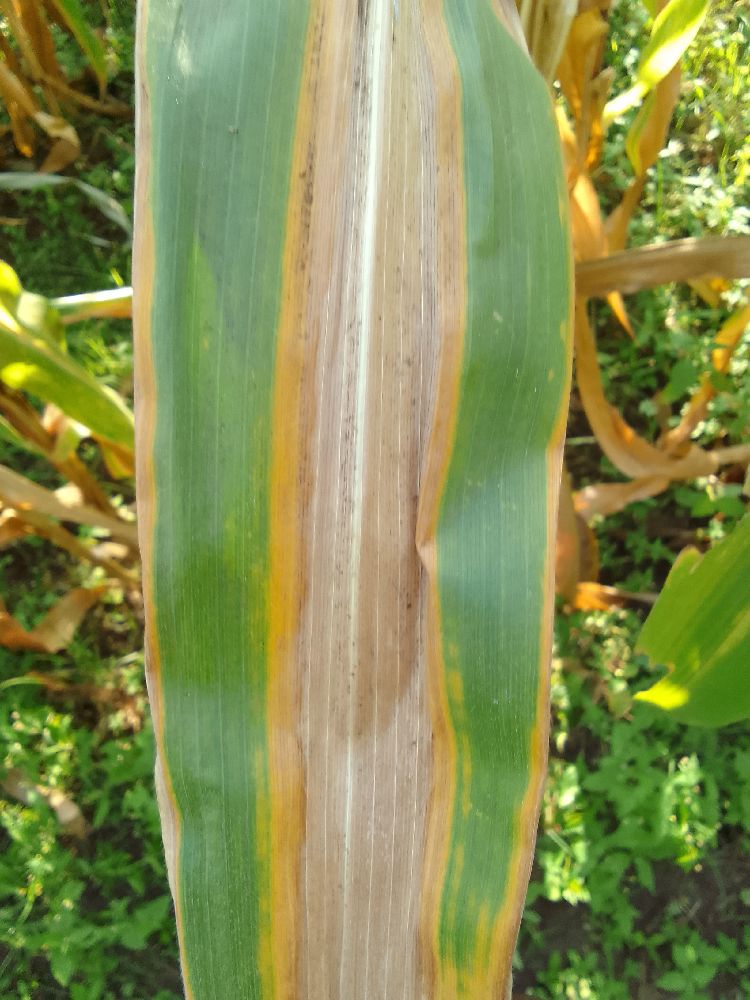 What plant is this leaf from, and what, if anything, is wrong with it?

maize, maize lethal necrosis
